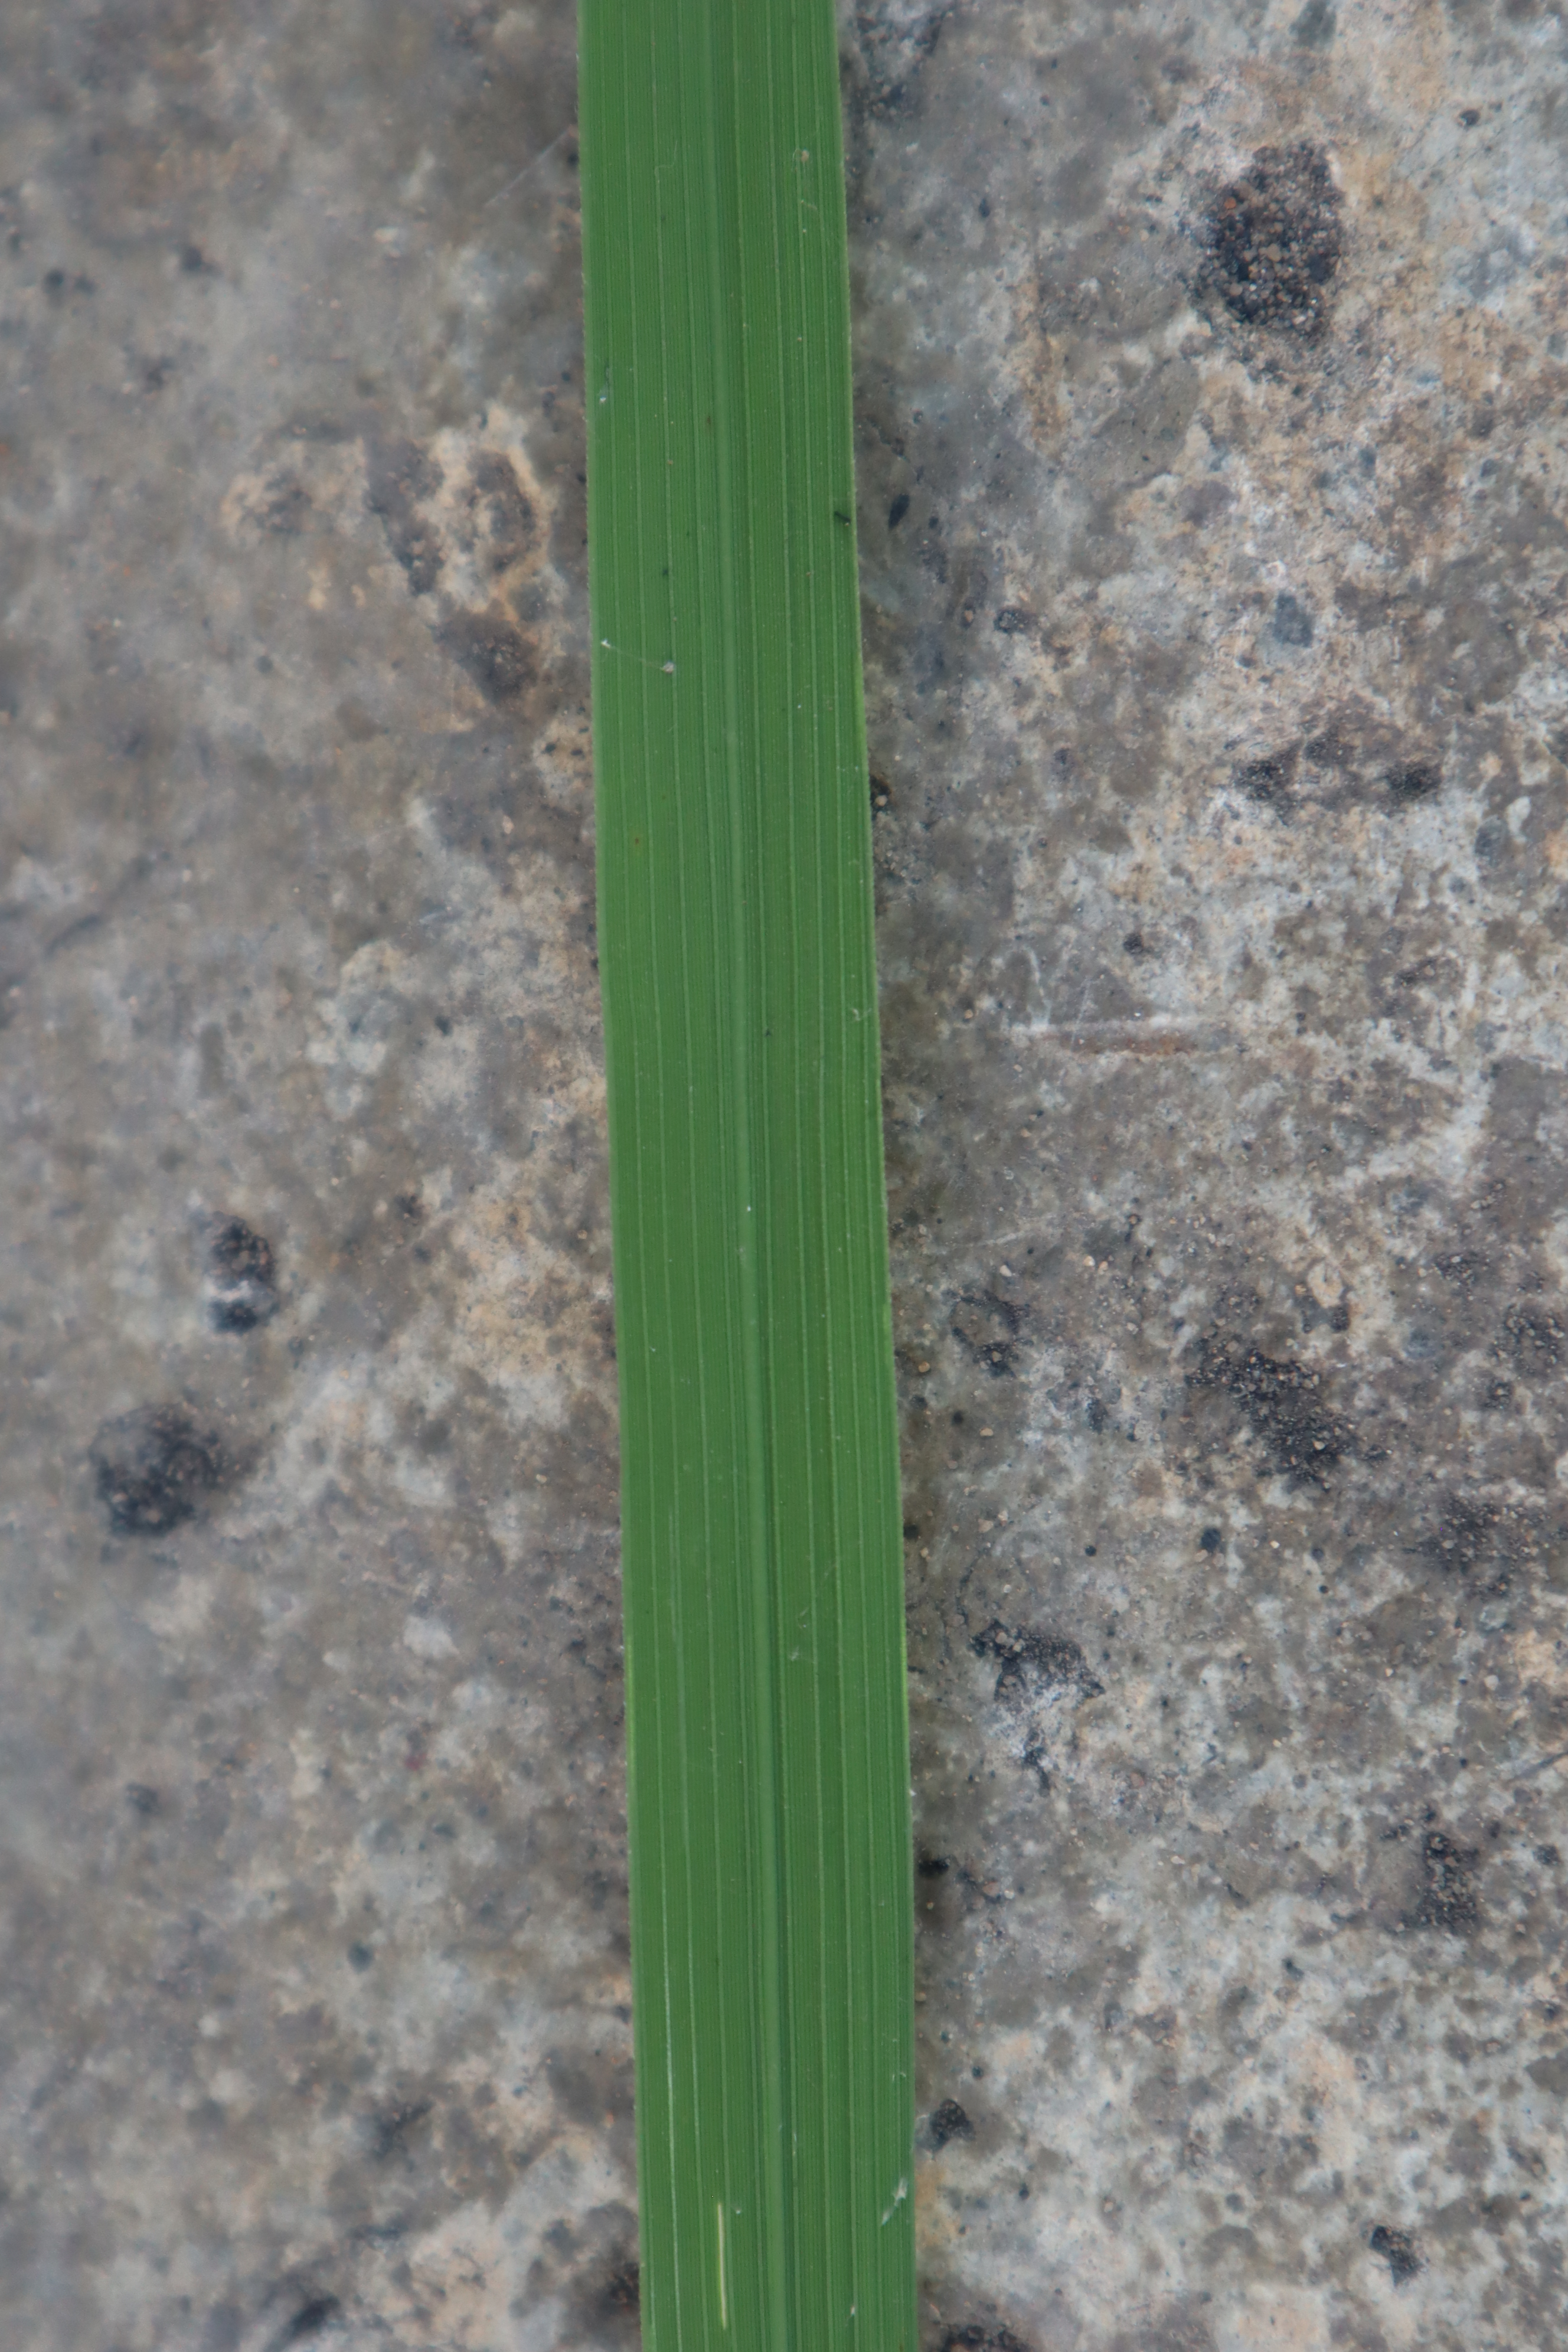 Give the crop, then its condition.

rice, healthy leaves
